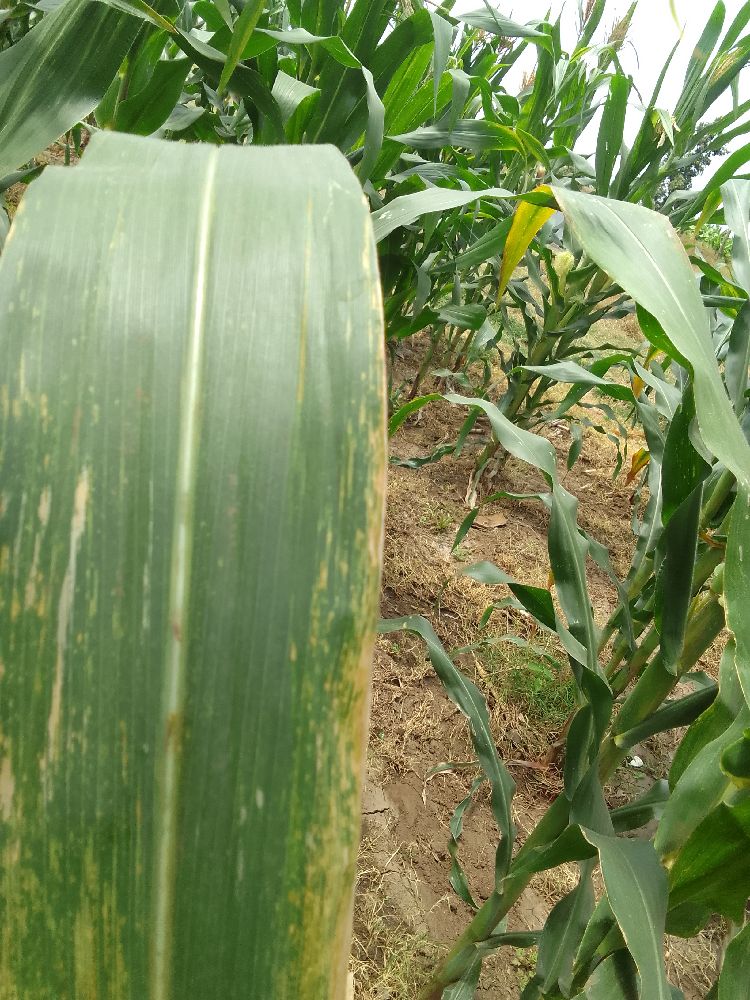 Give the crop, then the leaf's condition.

maize, maize lethal necrosis
